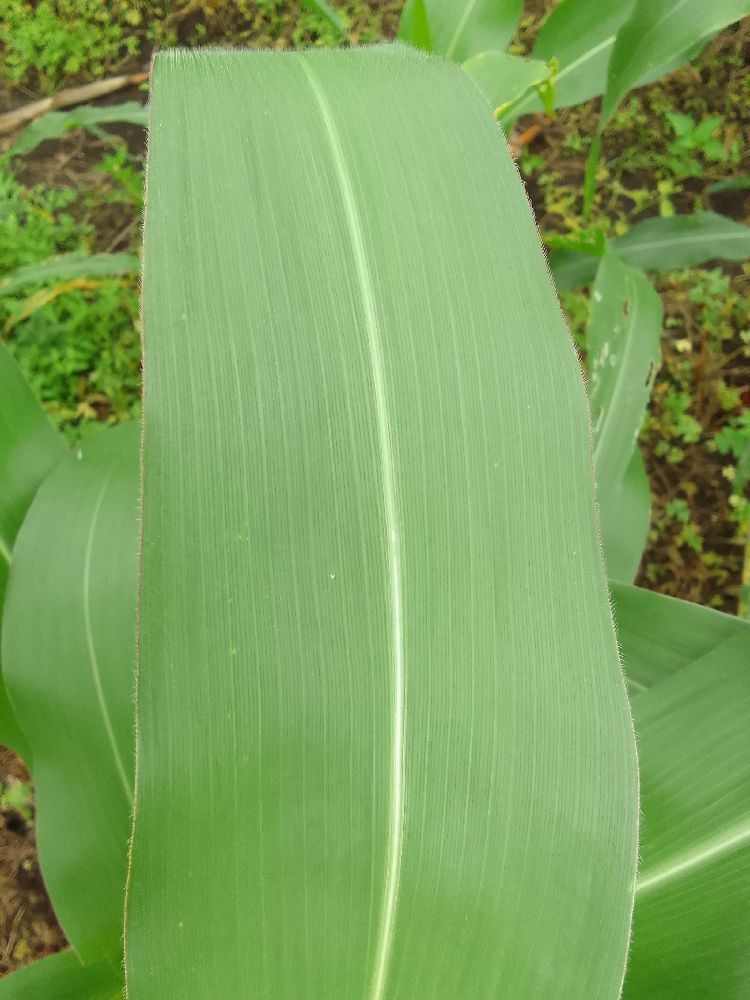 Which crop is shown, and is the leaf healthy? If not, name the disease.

maize, healthy
